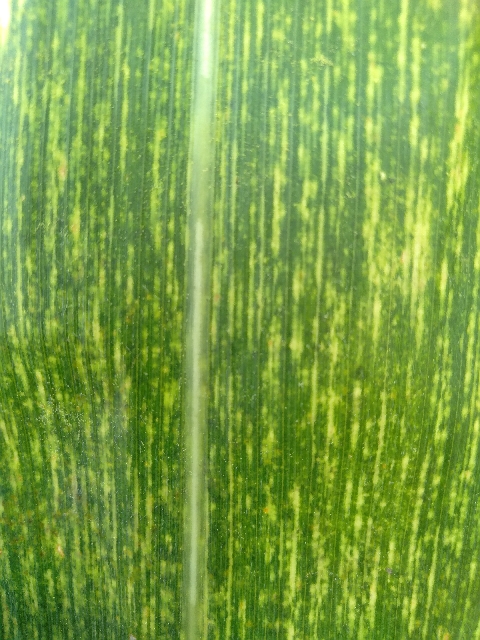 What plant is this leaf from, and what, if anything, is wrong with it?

maize, maize streak virus
